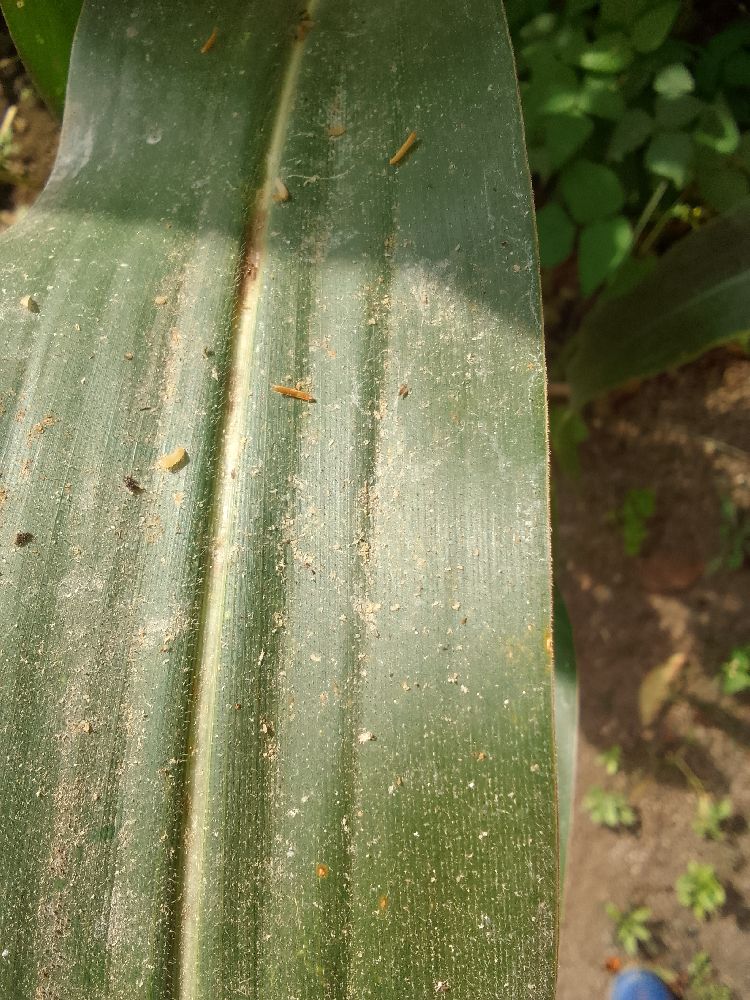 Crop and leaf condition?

maize, healthy
